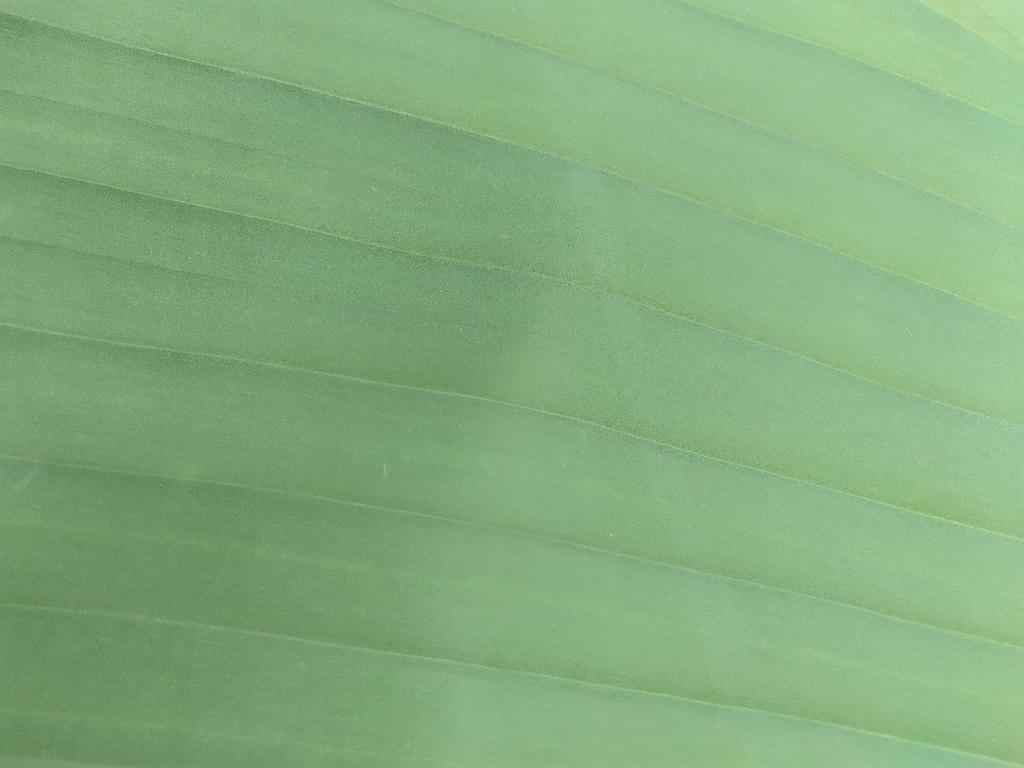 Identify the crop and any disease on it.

banana, healthy
